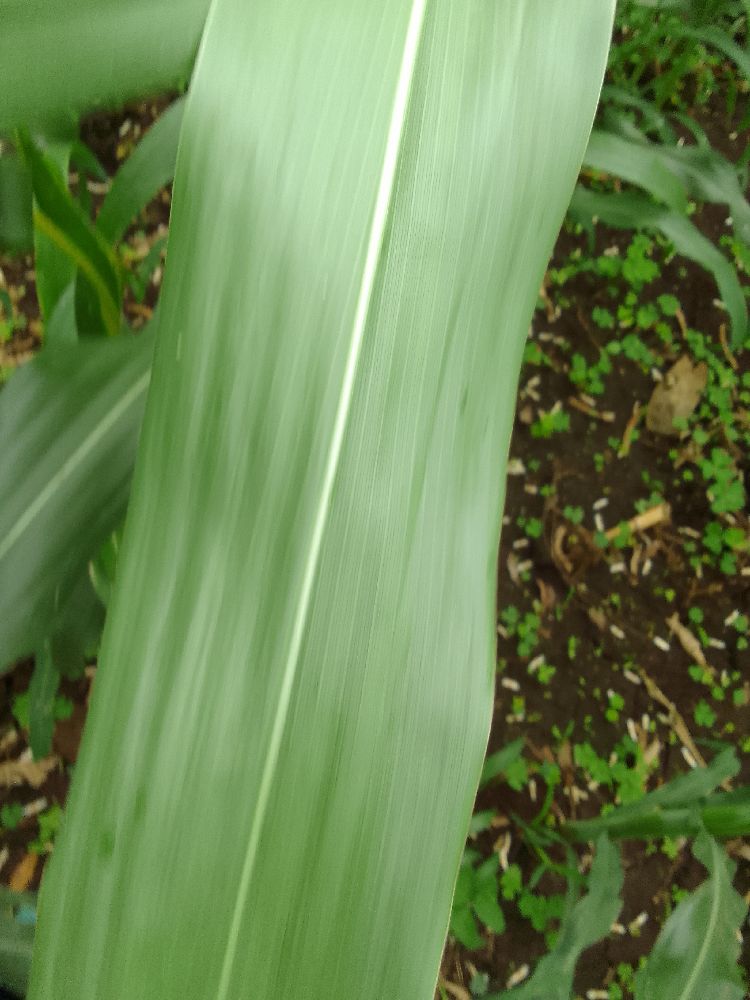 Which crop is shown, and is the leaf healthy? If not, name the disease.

maize, healthy
